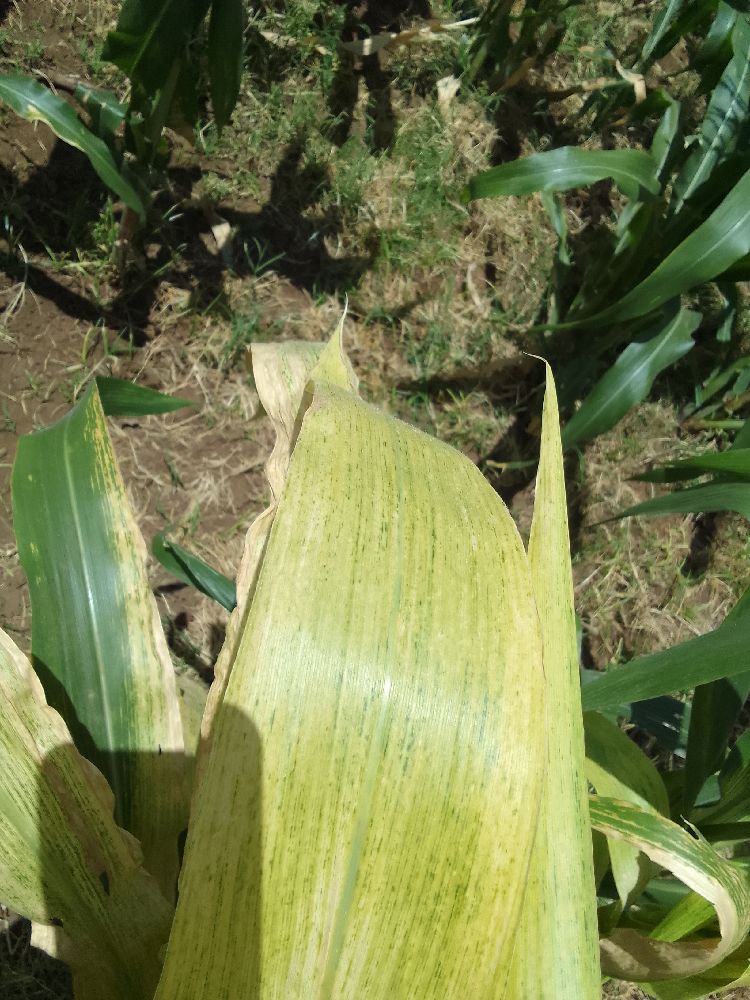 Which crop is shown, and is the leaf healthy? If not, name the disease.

maize, maize lethal necrosis
